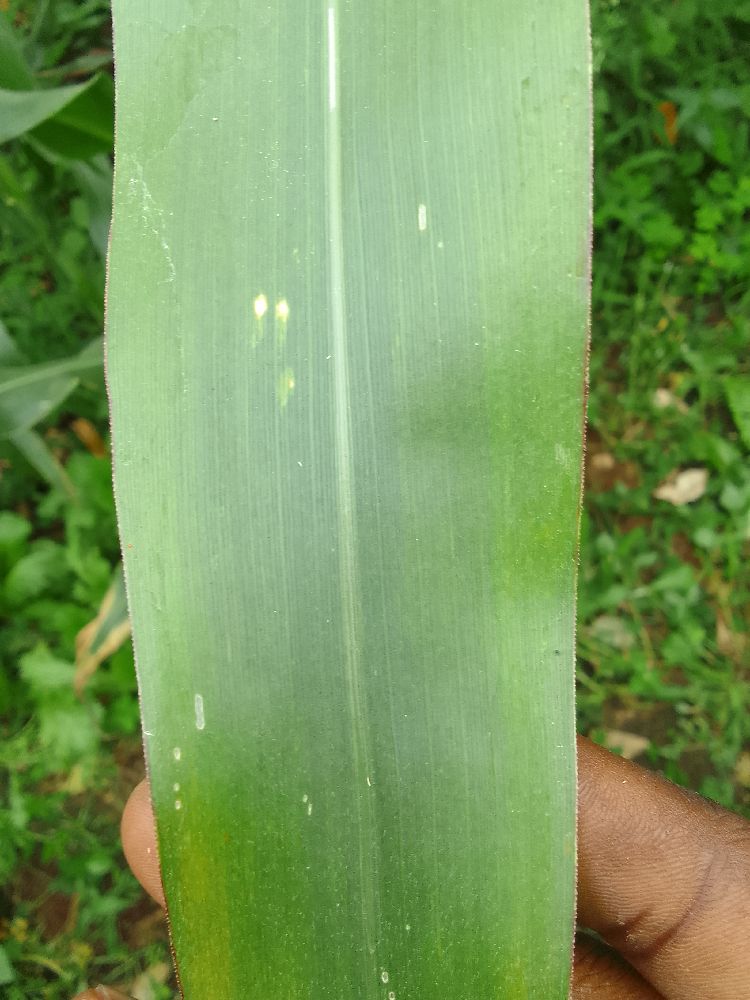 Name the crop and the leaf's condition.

maize, healthy
